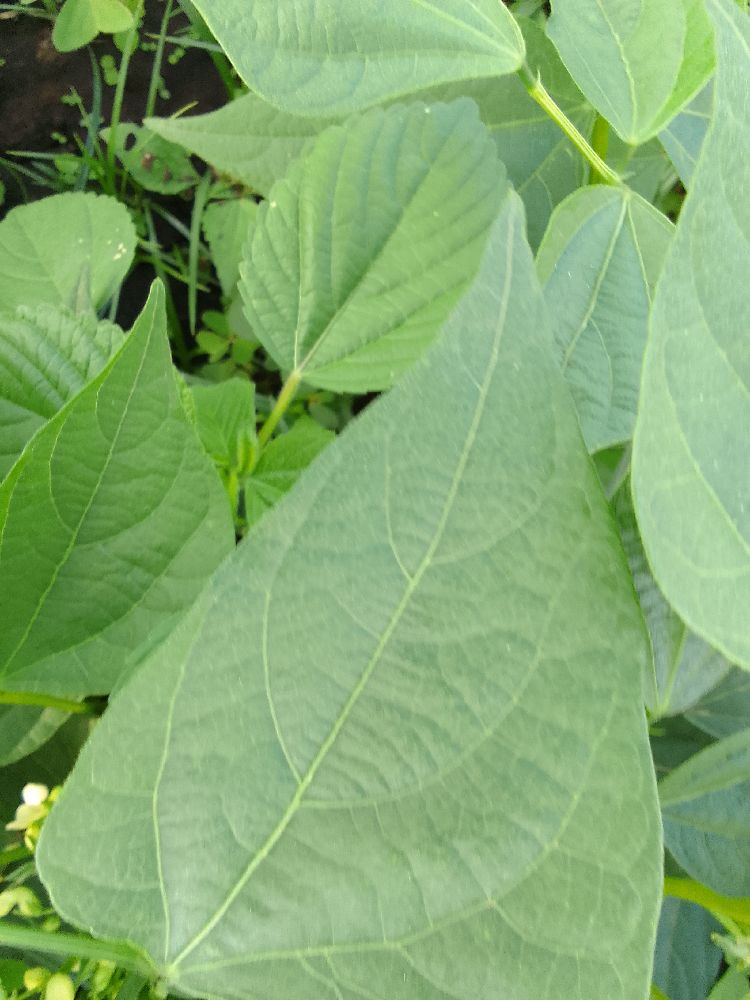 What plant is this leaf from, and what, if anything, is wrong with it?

common bean, healthy
